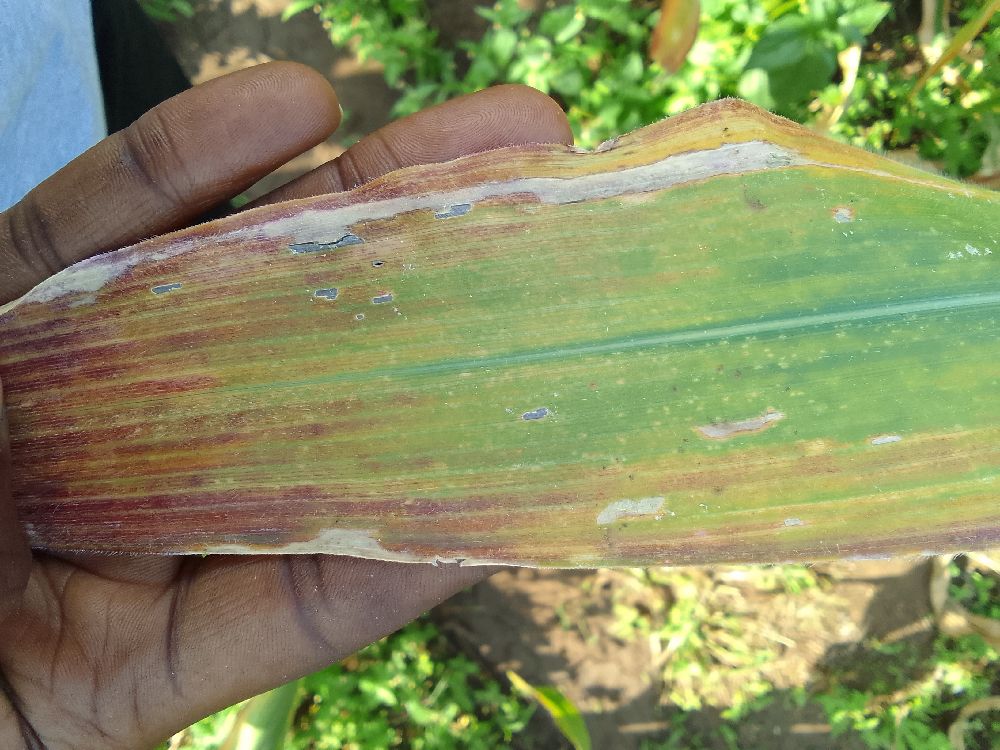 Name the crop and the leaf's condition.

maize, maize lethal necrosis
